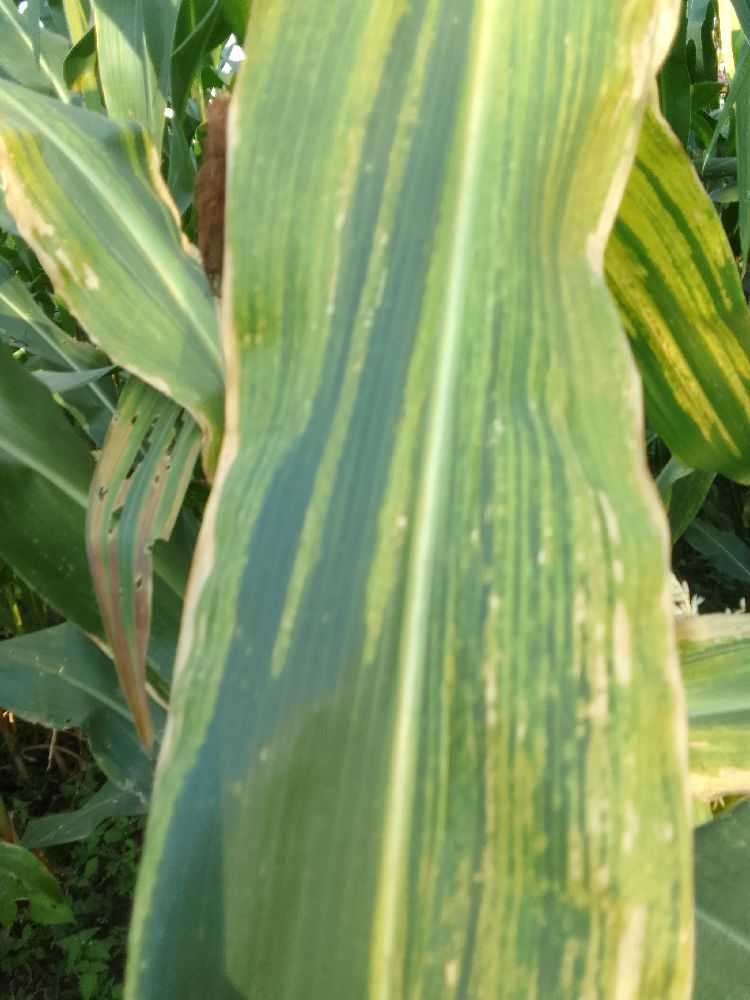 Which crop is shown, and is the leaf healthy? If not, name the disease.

maize, maize lethal necrosis
